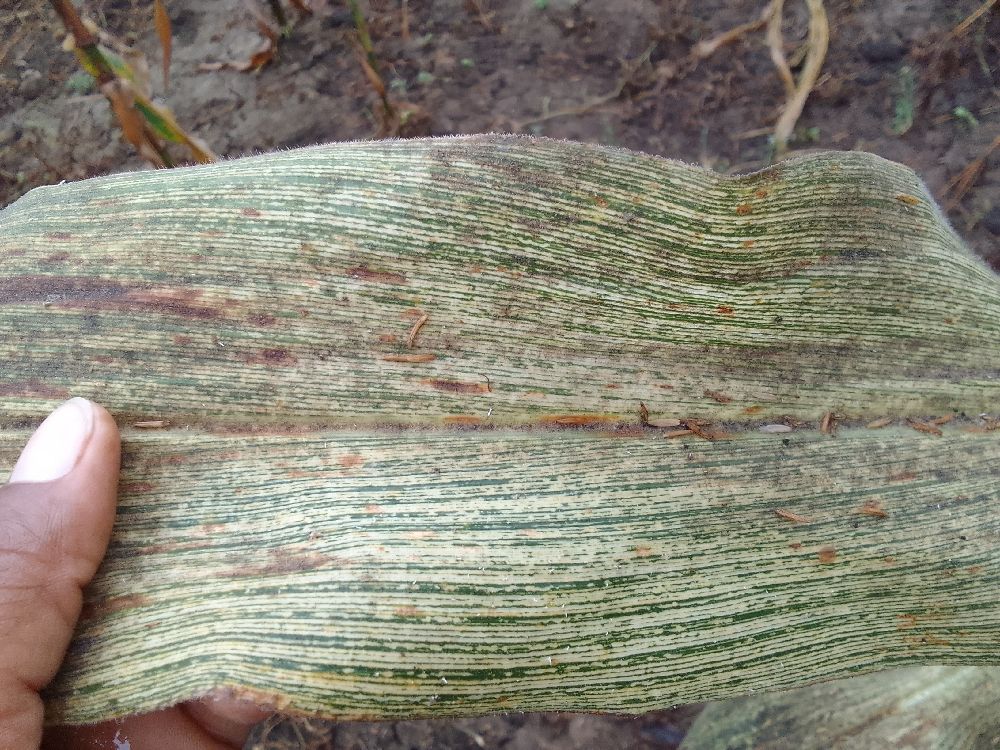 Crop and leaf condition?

maize, maize streak virus
